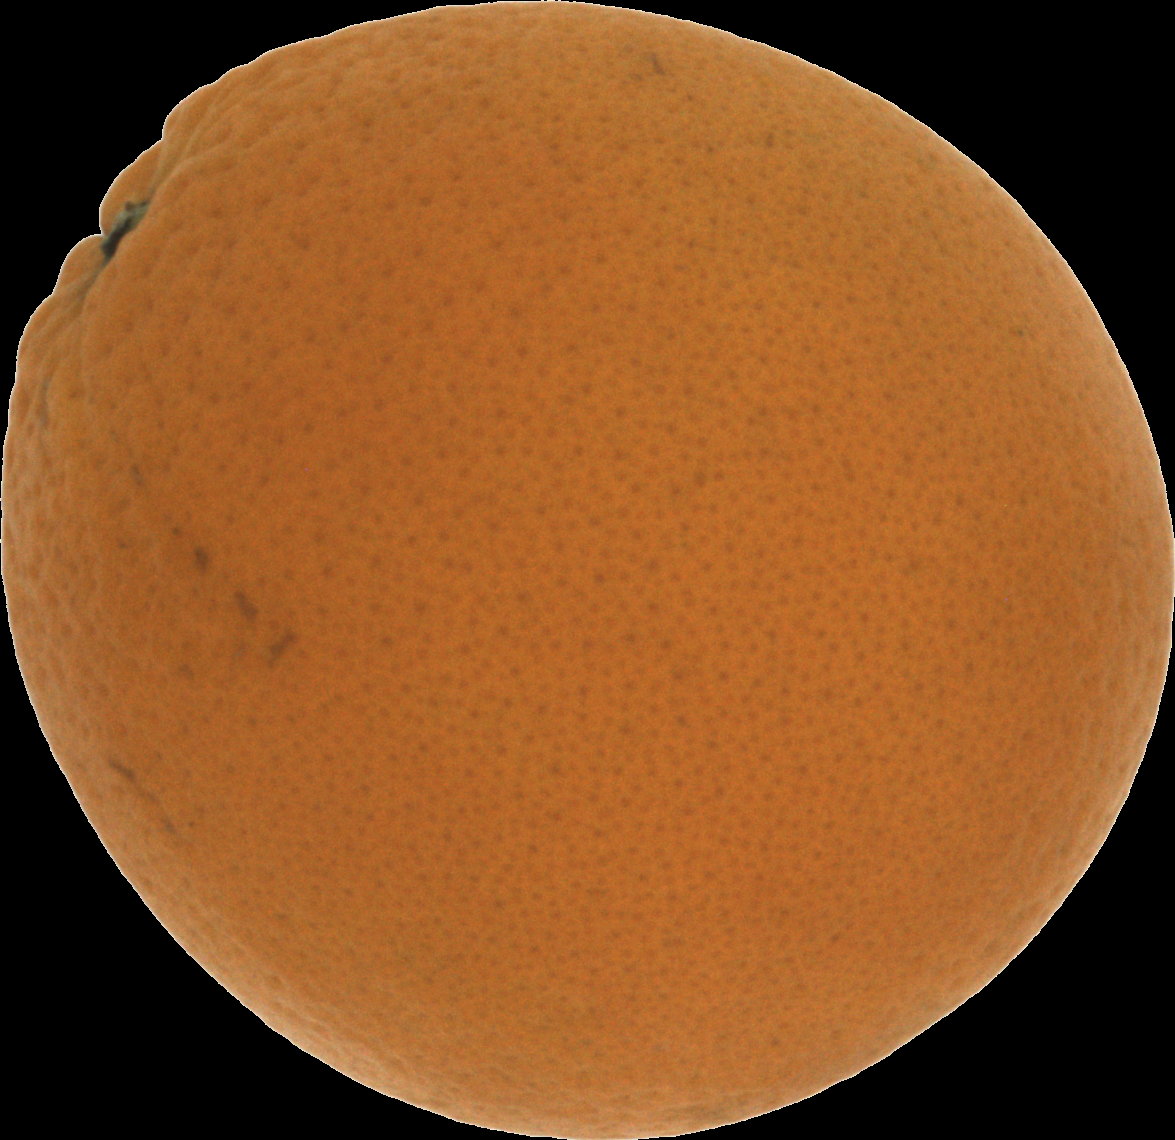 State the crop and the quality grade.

orange, good
